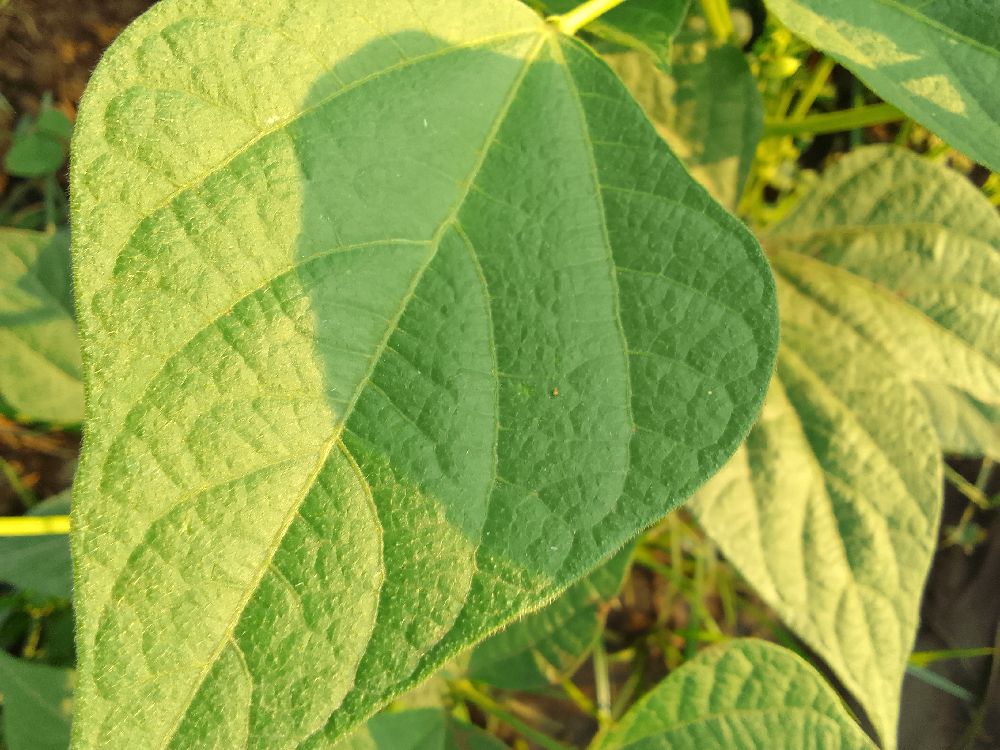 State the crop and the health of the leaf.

common bean, healthy
